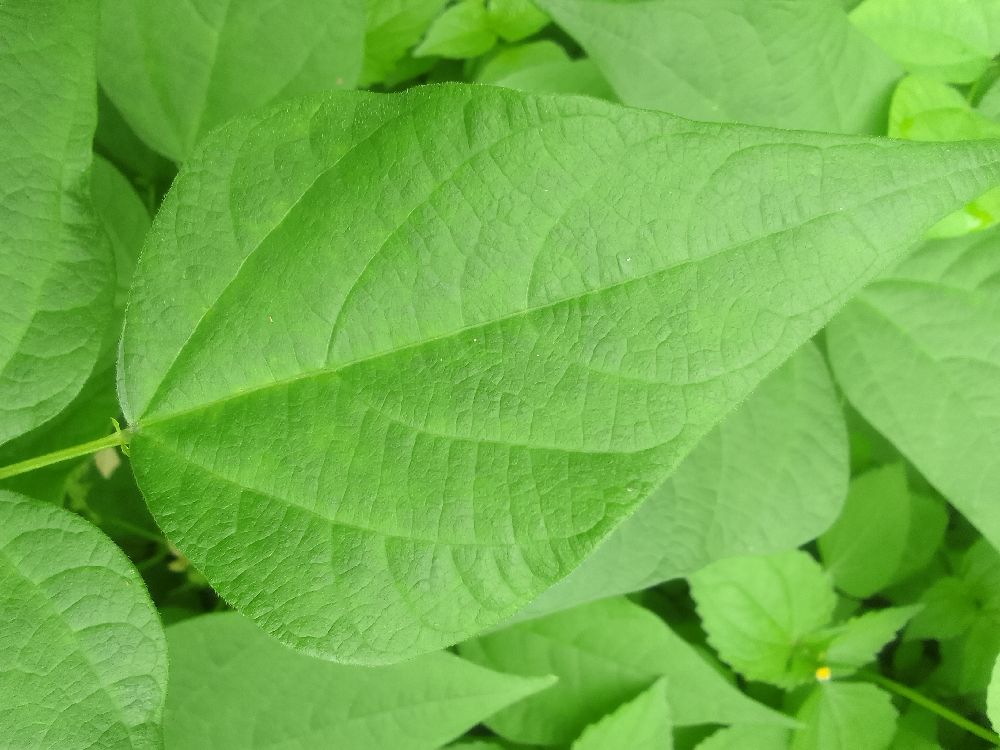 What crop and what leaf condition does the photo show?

common bean, healthy
